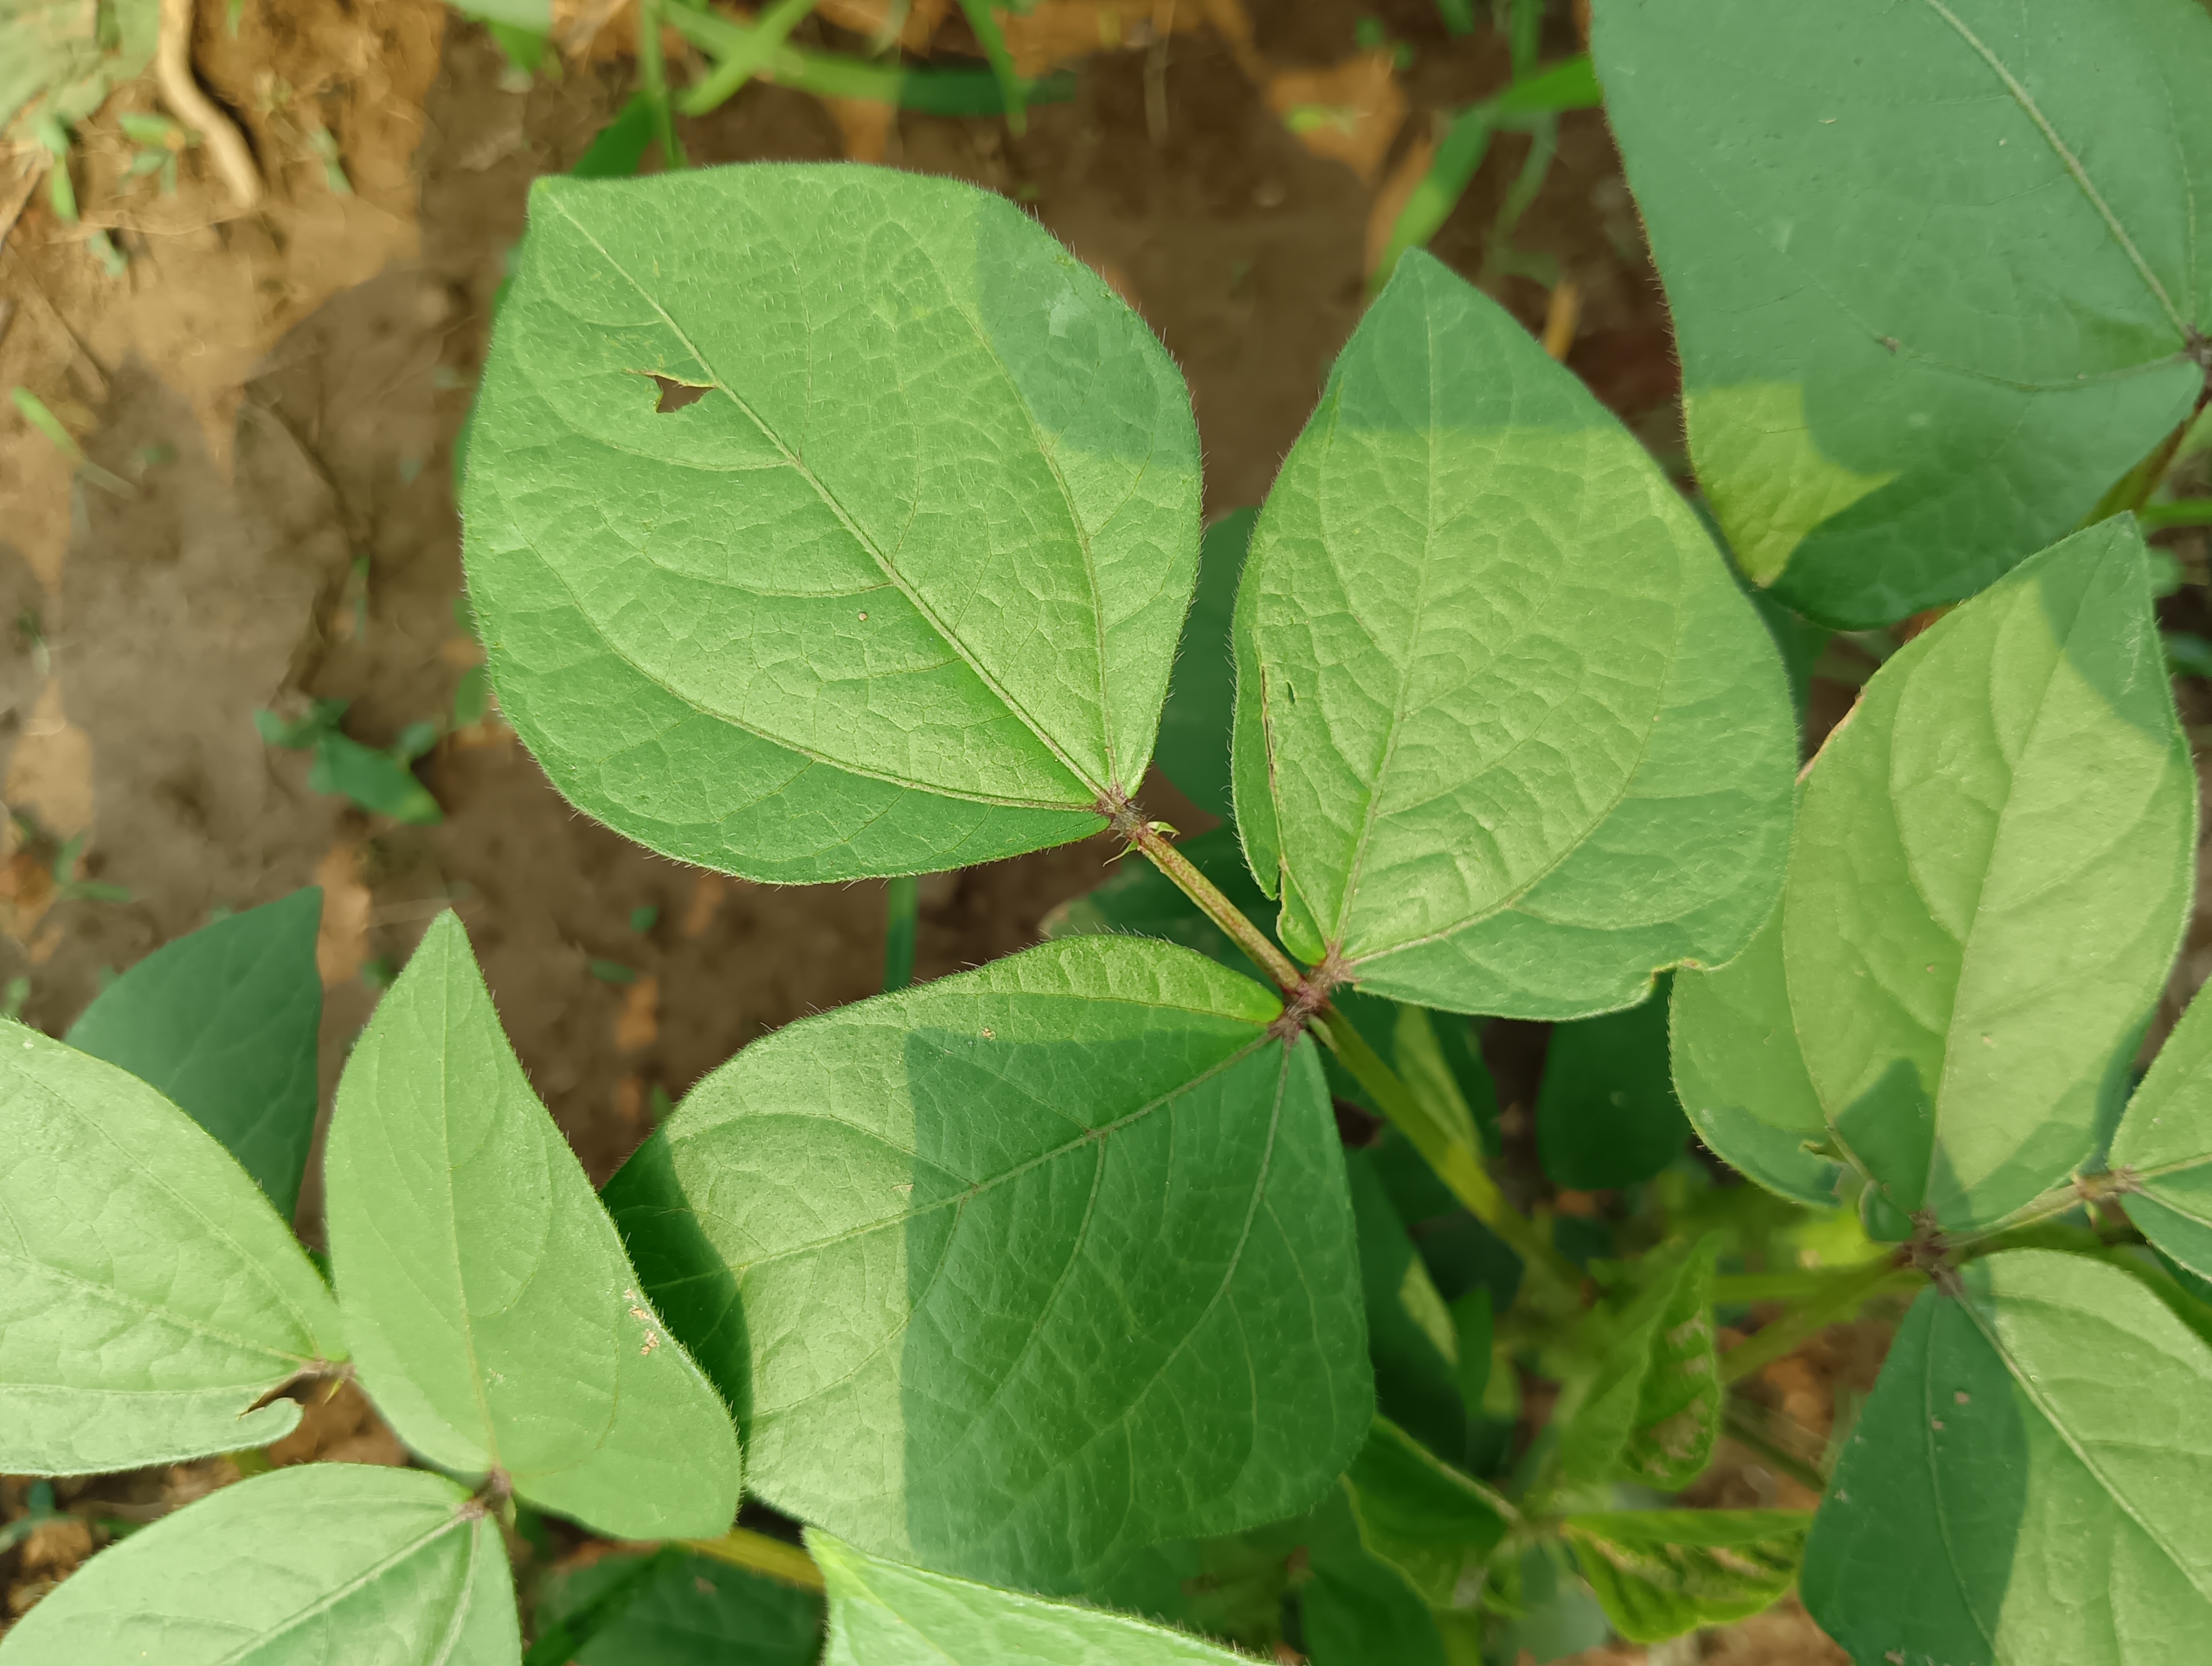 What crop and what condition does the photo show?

mungbean, healthy
